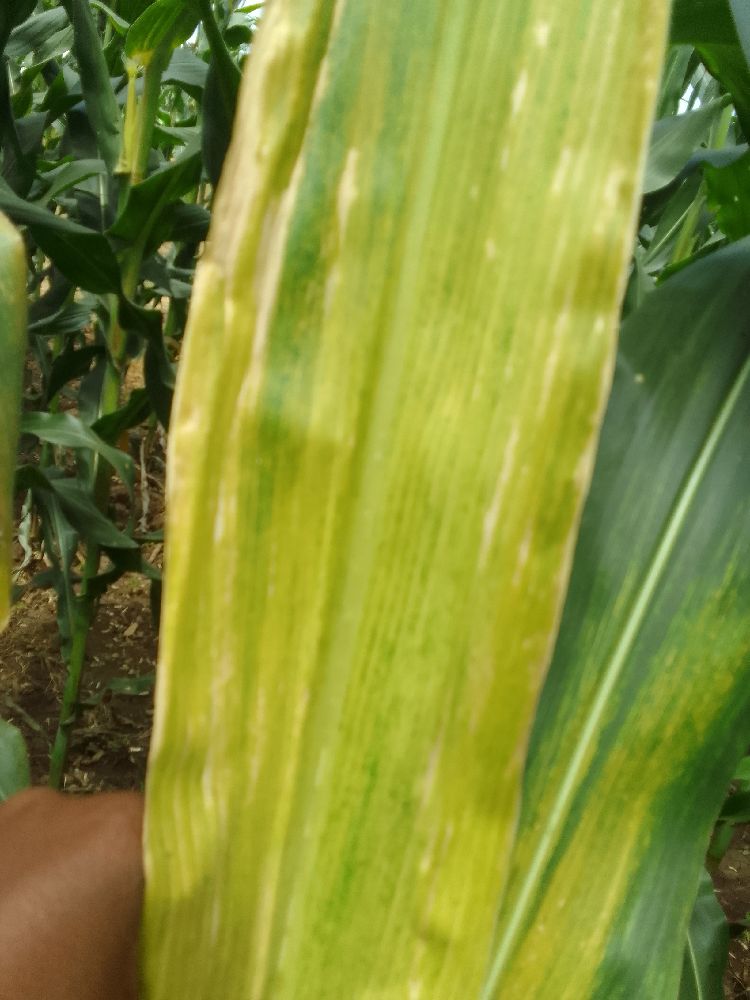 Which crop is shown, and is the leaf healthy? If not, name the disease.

maize, maize lethal necrosis
